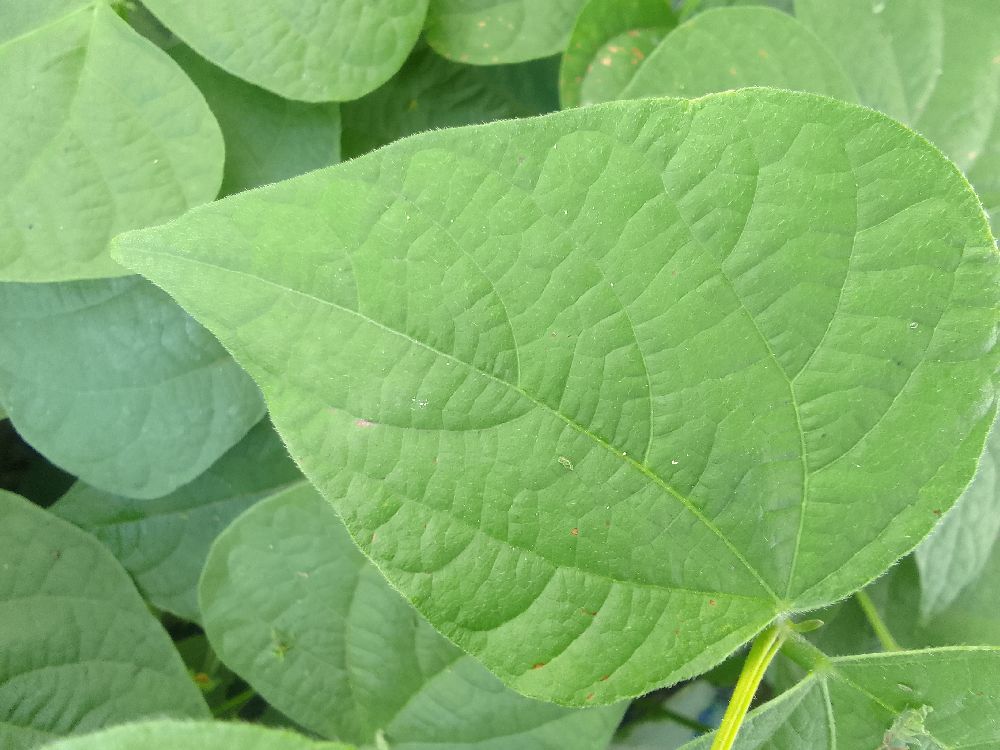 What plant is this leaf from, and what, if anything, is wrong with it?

common bean, healthy
